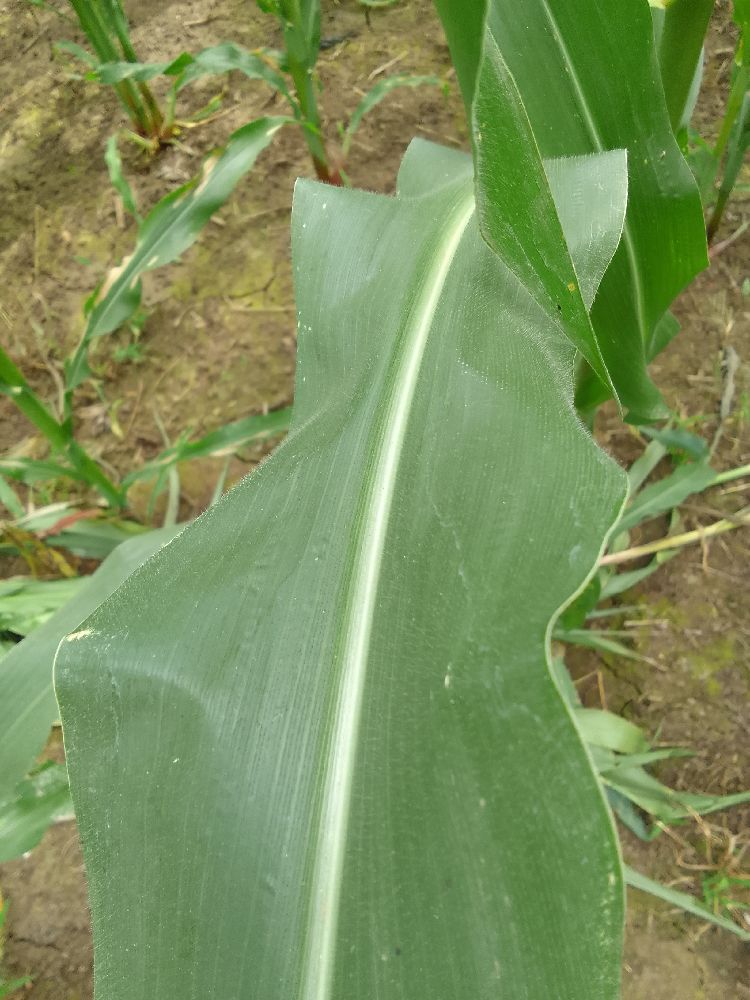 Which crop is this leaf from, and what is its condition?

maize, healthy
